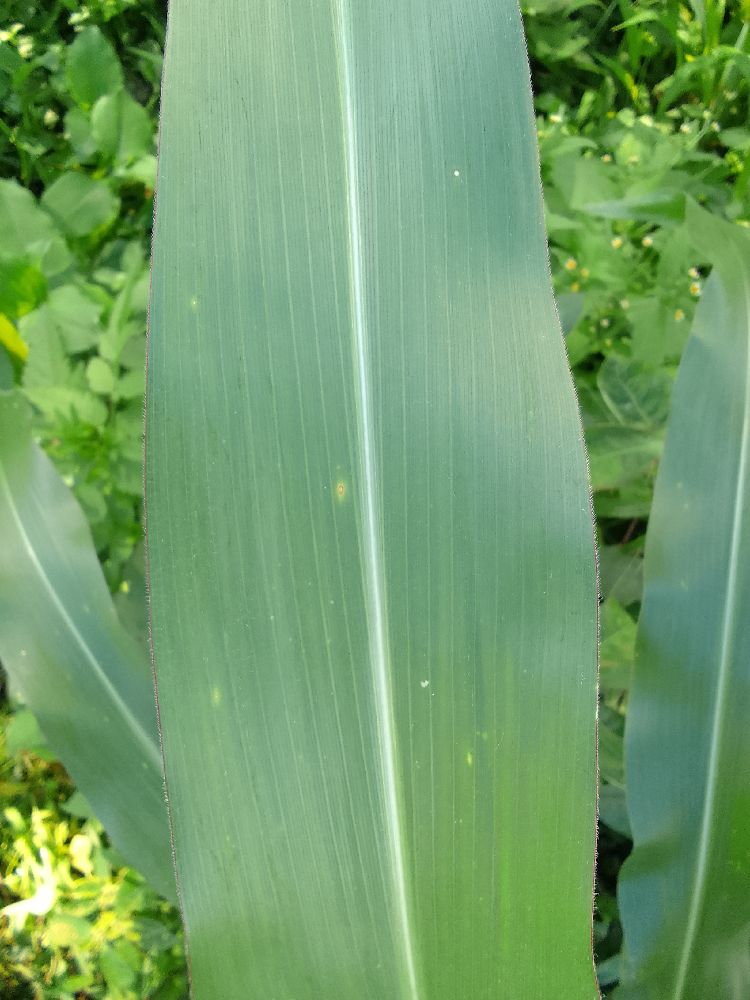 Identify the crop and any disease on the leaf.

maize, healthy
